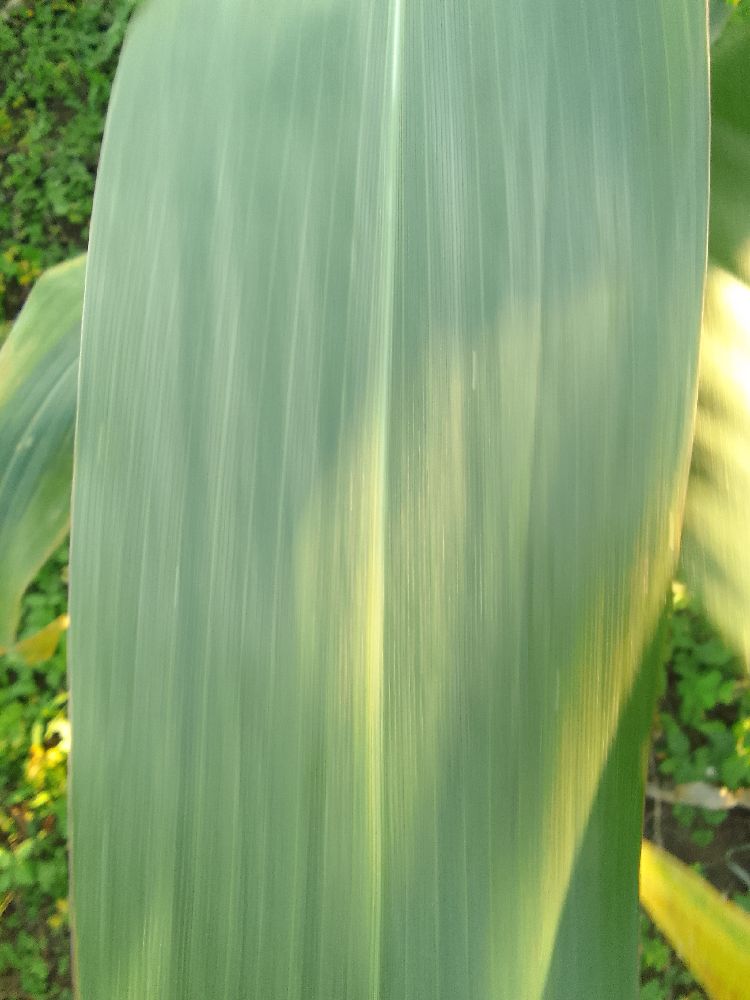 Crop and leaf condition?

maize, healthy
